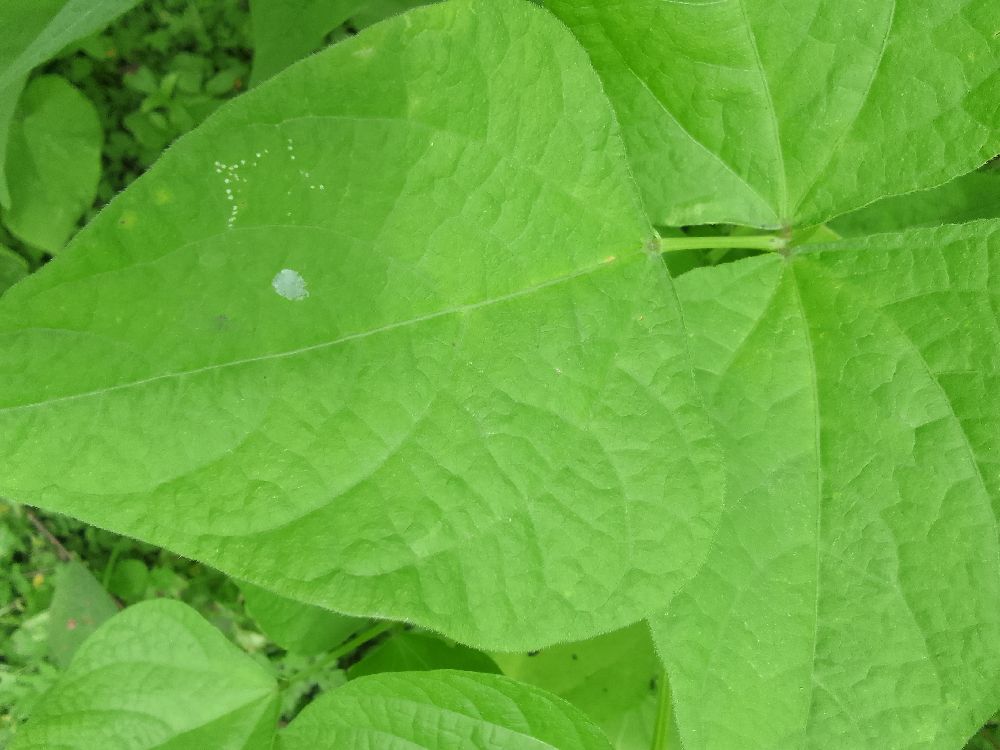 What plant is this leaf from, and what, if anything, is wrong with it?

common bean, healthy
